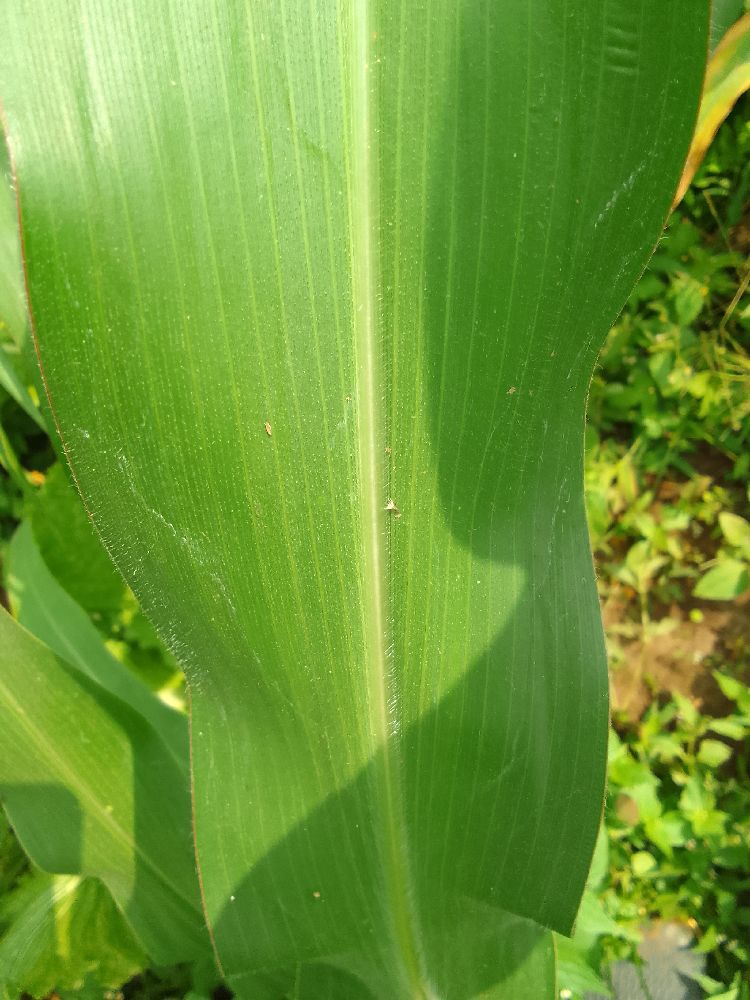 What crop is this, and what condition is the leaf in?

maize, healthy
